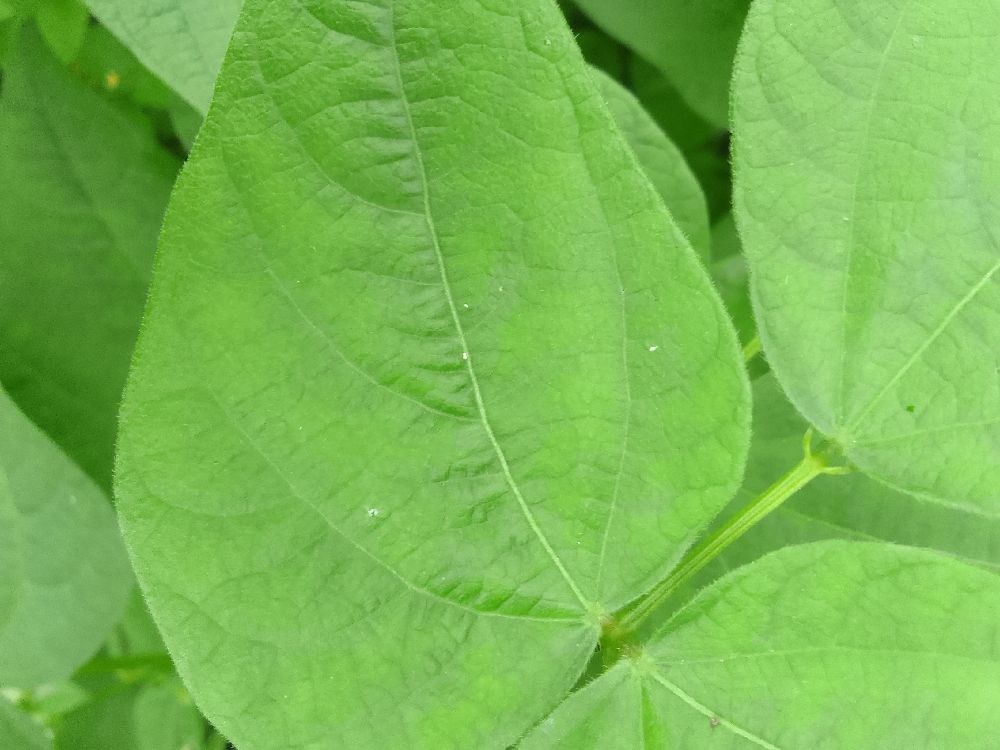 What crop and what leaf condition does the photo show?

common bean, healthy
